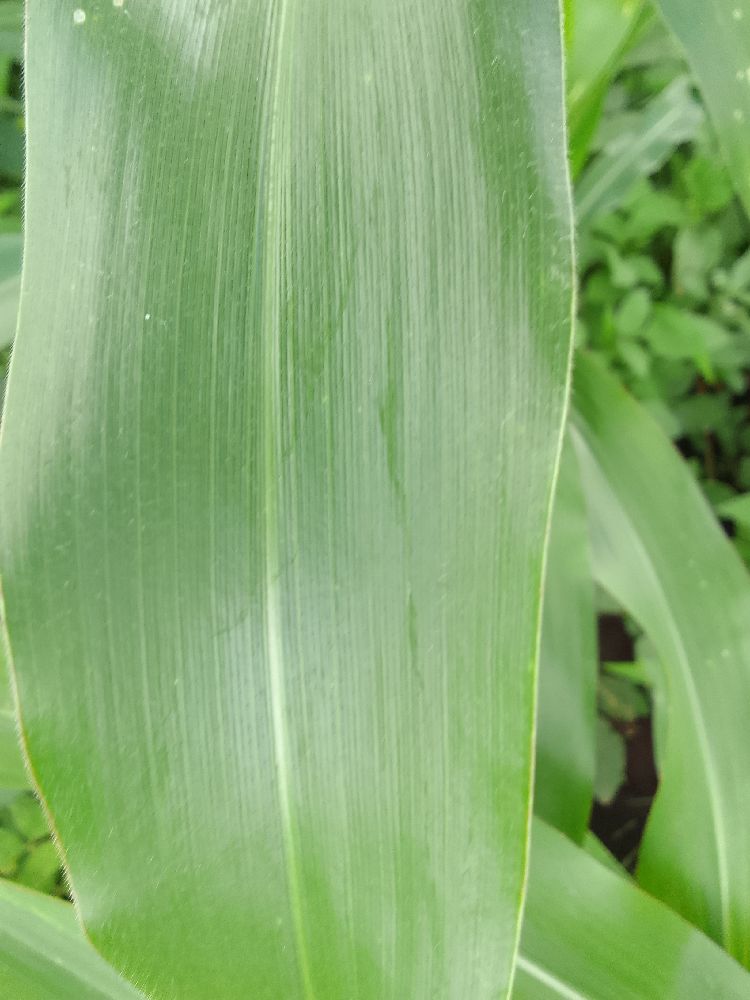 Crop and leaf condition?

maize, healthy
